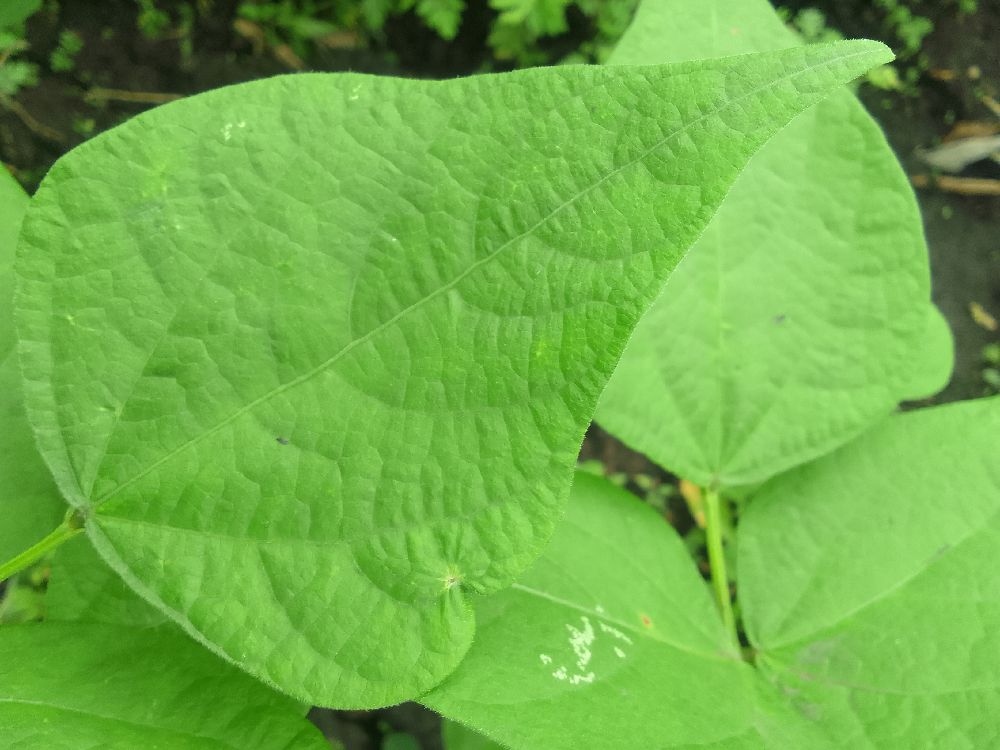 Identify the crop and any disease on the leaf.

common bean, healthy
